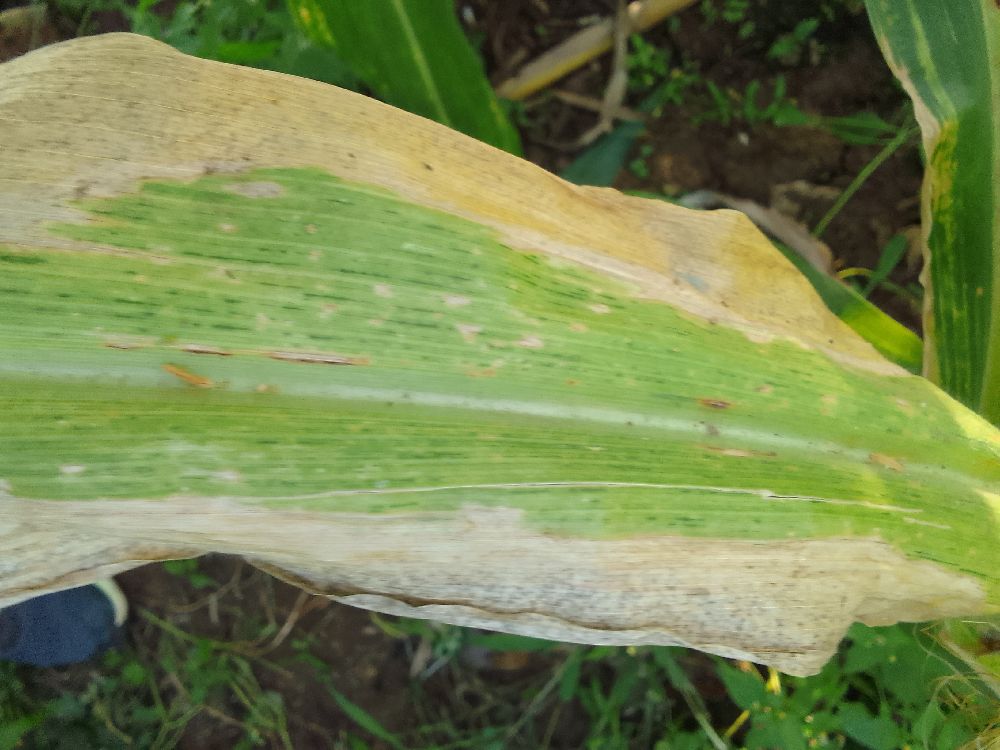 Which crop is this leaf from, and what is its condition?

maize, maize lethal necrosis
